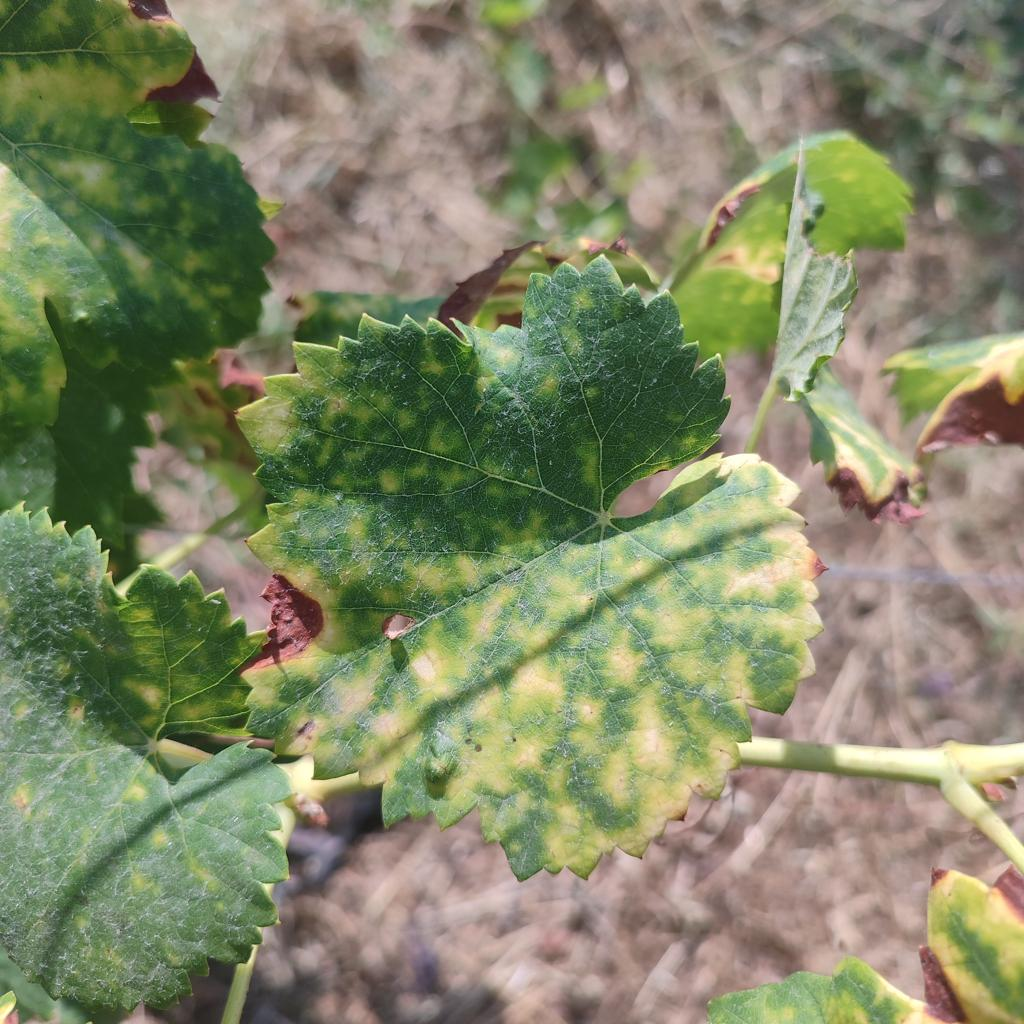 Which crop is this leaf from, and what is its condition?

grapevine, esca complex
